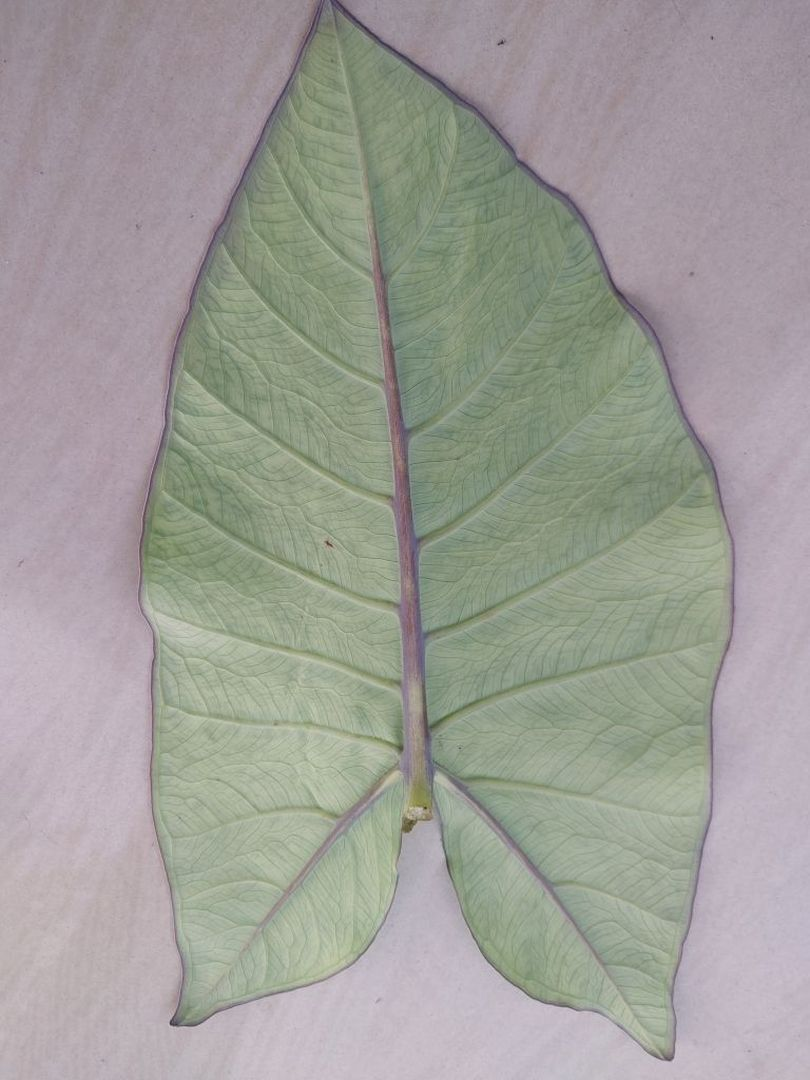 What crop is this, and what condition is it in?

taro, mosaic
